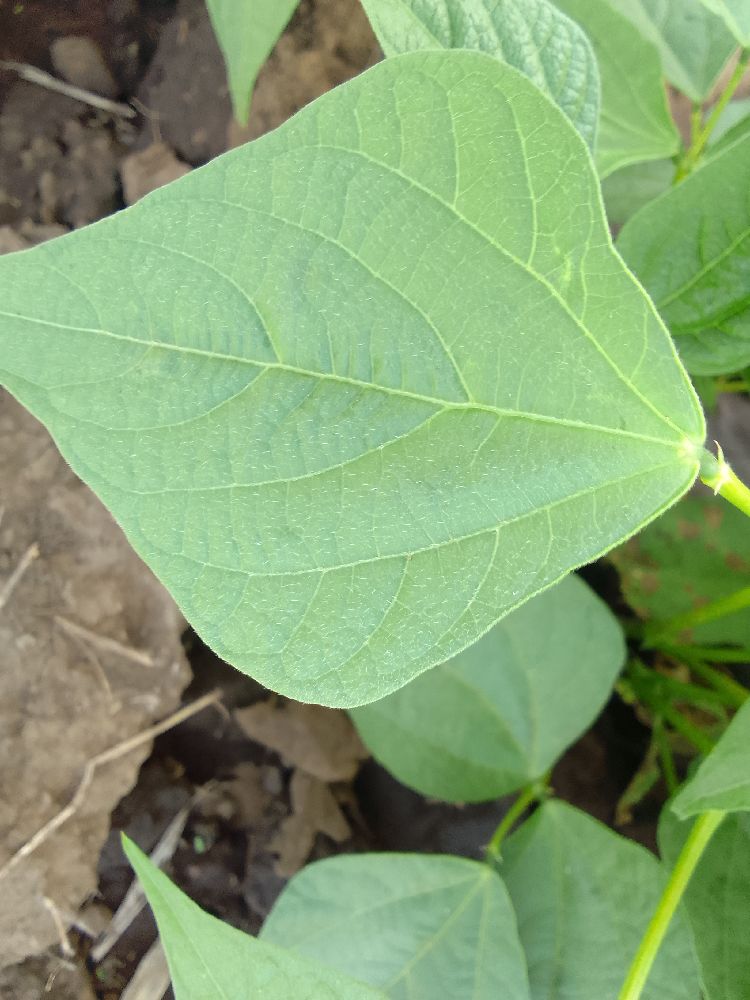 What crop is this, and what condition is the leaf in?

common bean, healthy
